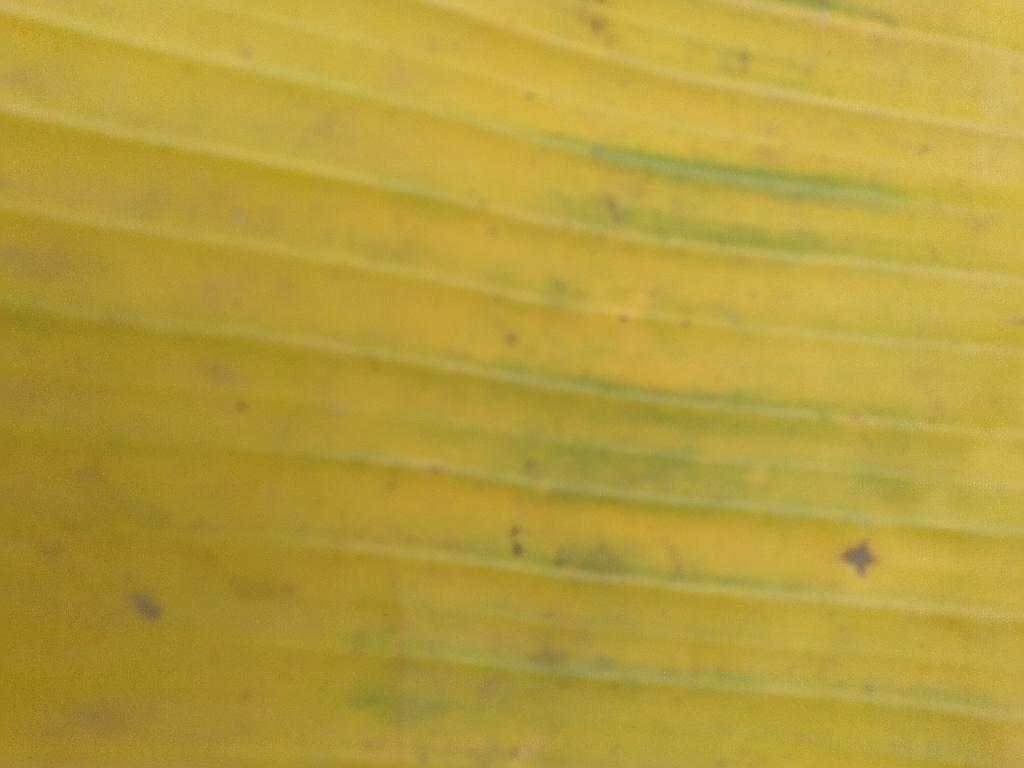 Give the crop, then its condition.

banana, fusarium wilt race 1
